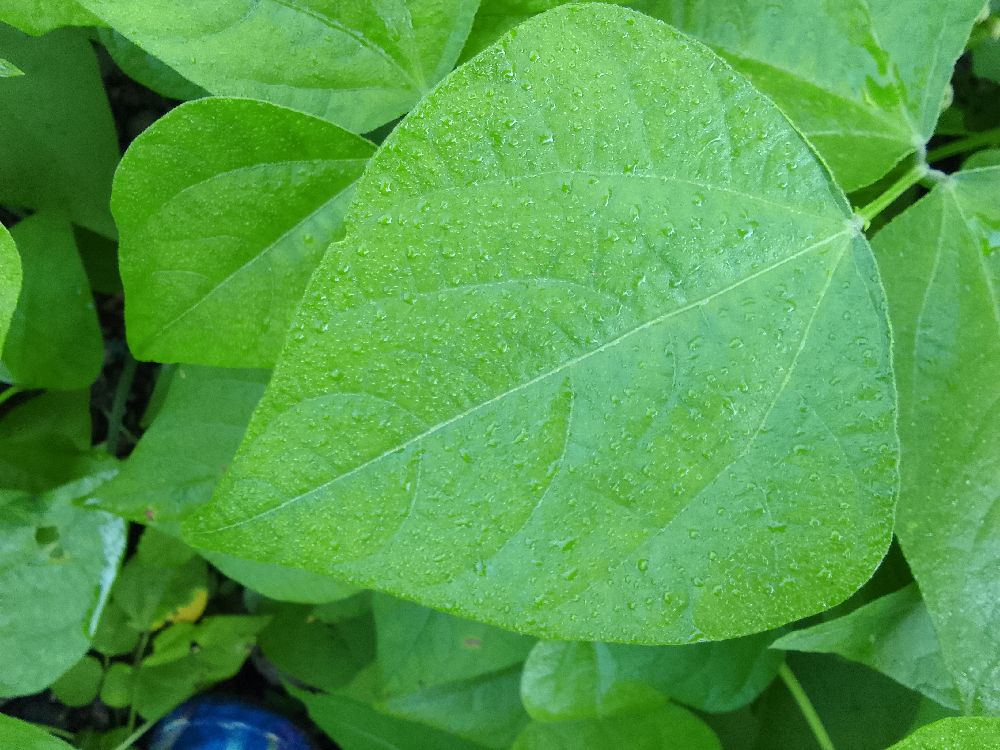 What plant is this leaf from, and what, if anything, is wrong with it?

common bean, healthy
